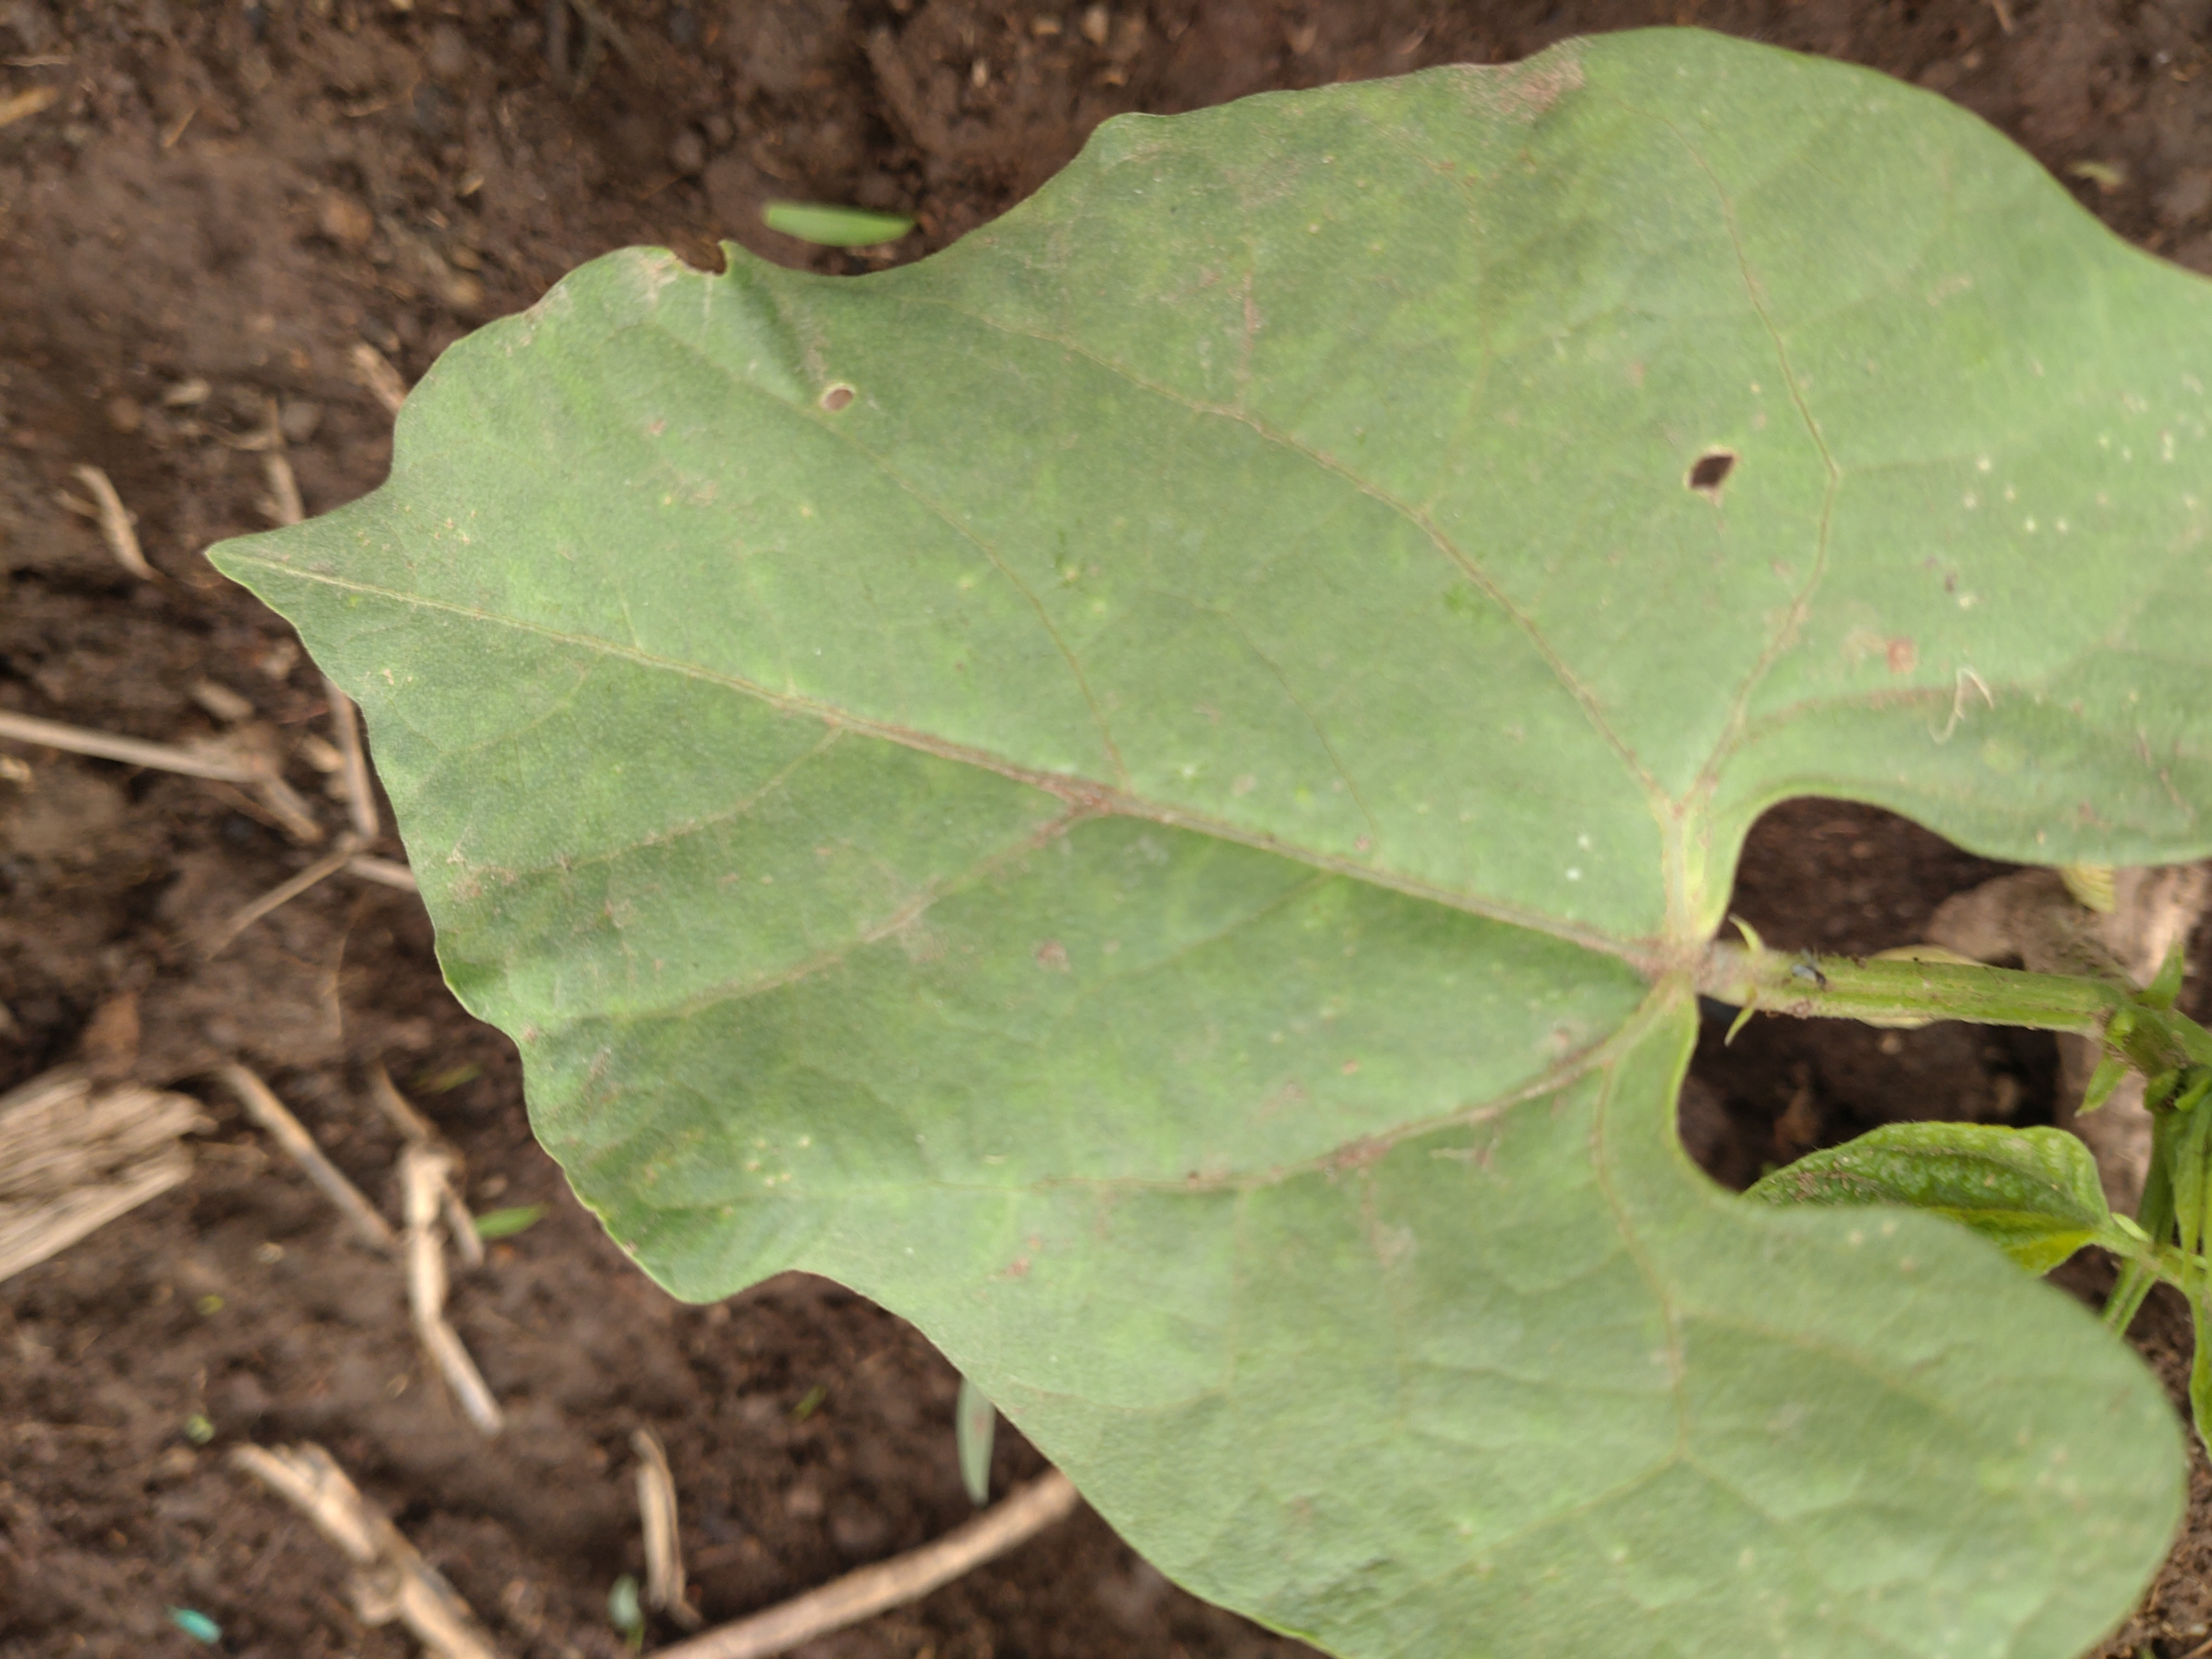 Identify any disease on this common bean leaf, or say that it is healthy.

healthy
